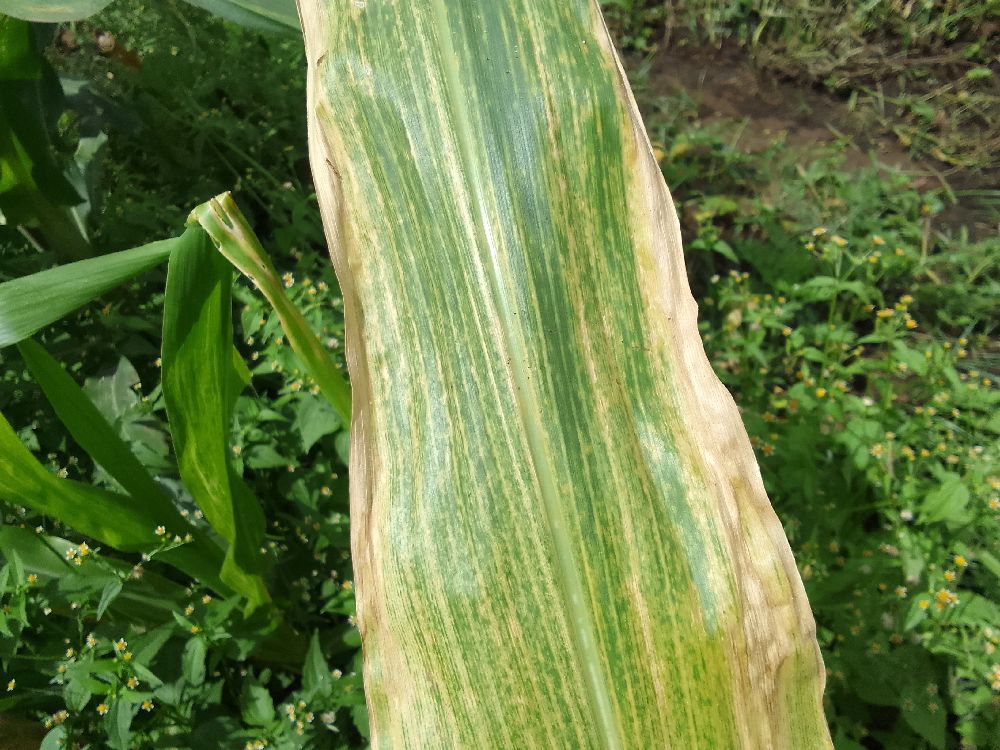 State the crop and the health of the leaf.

maize, maize lethal necrosis
